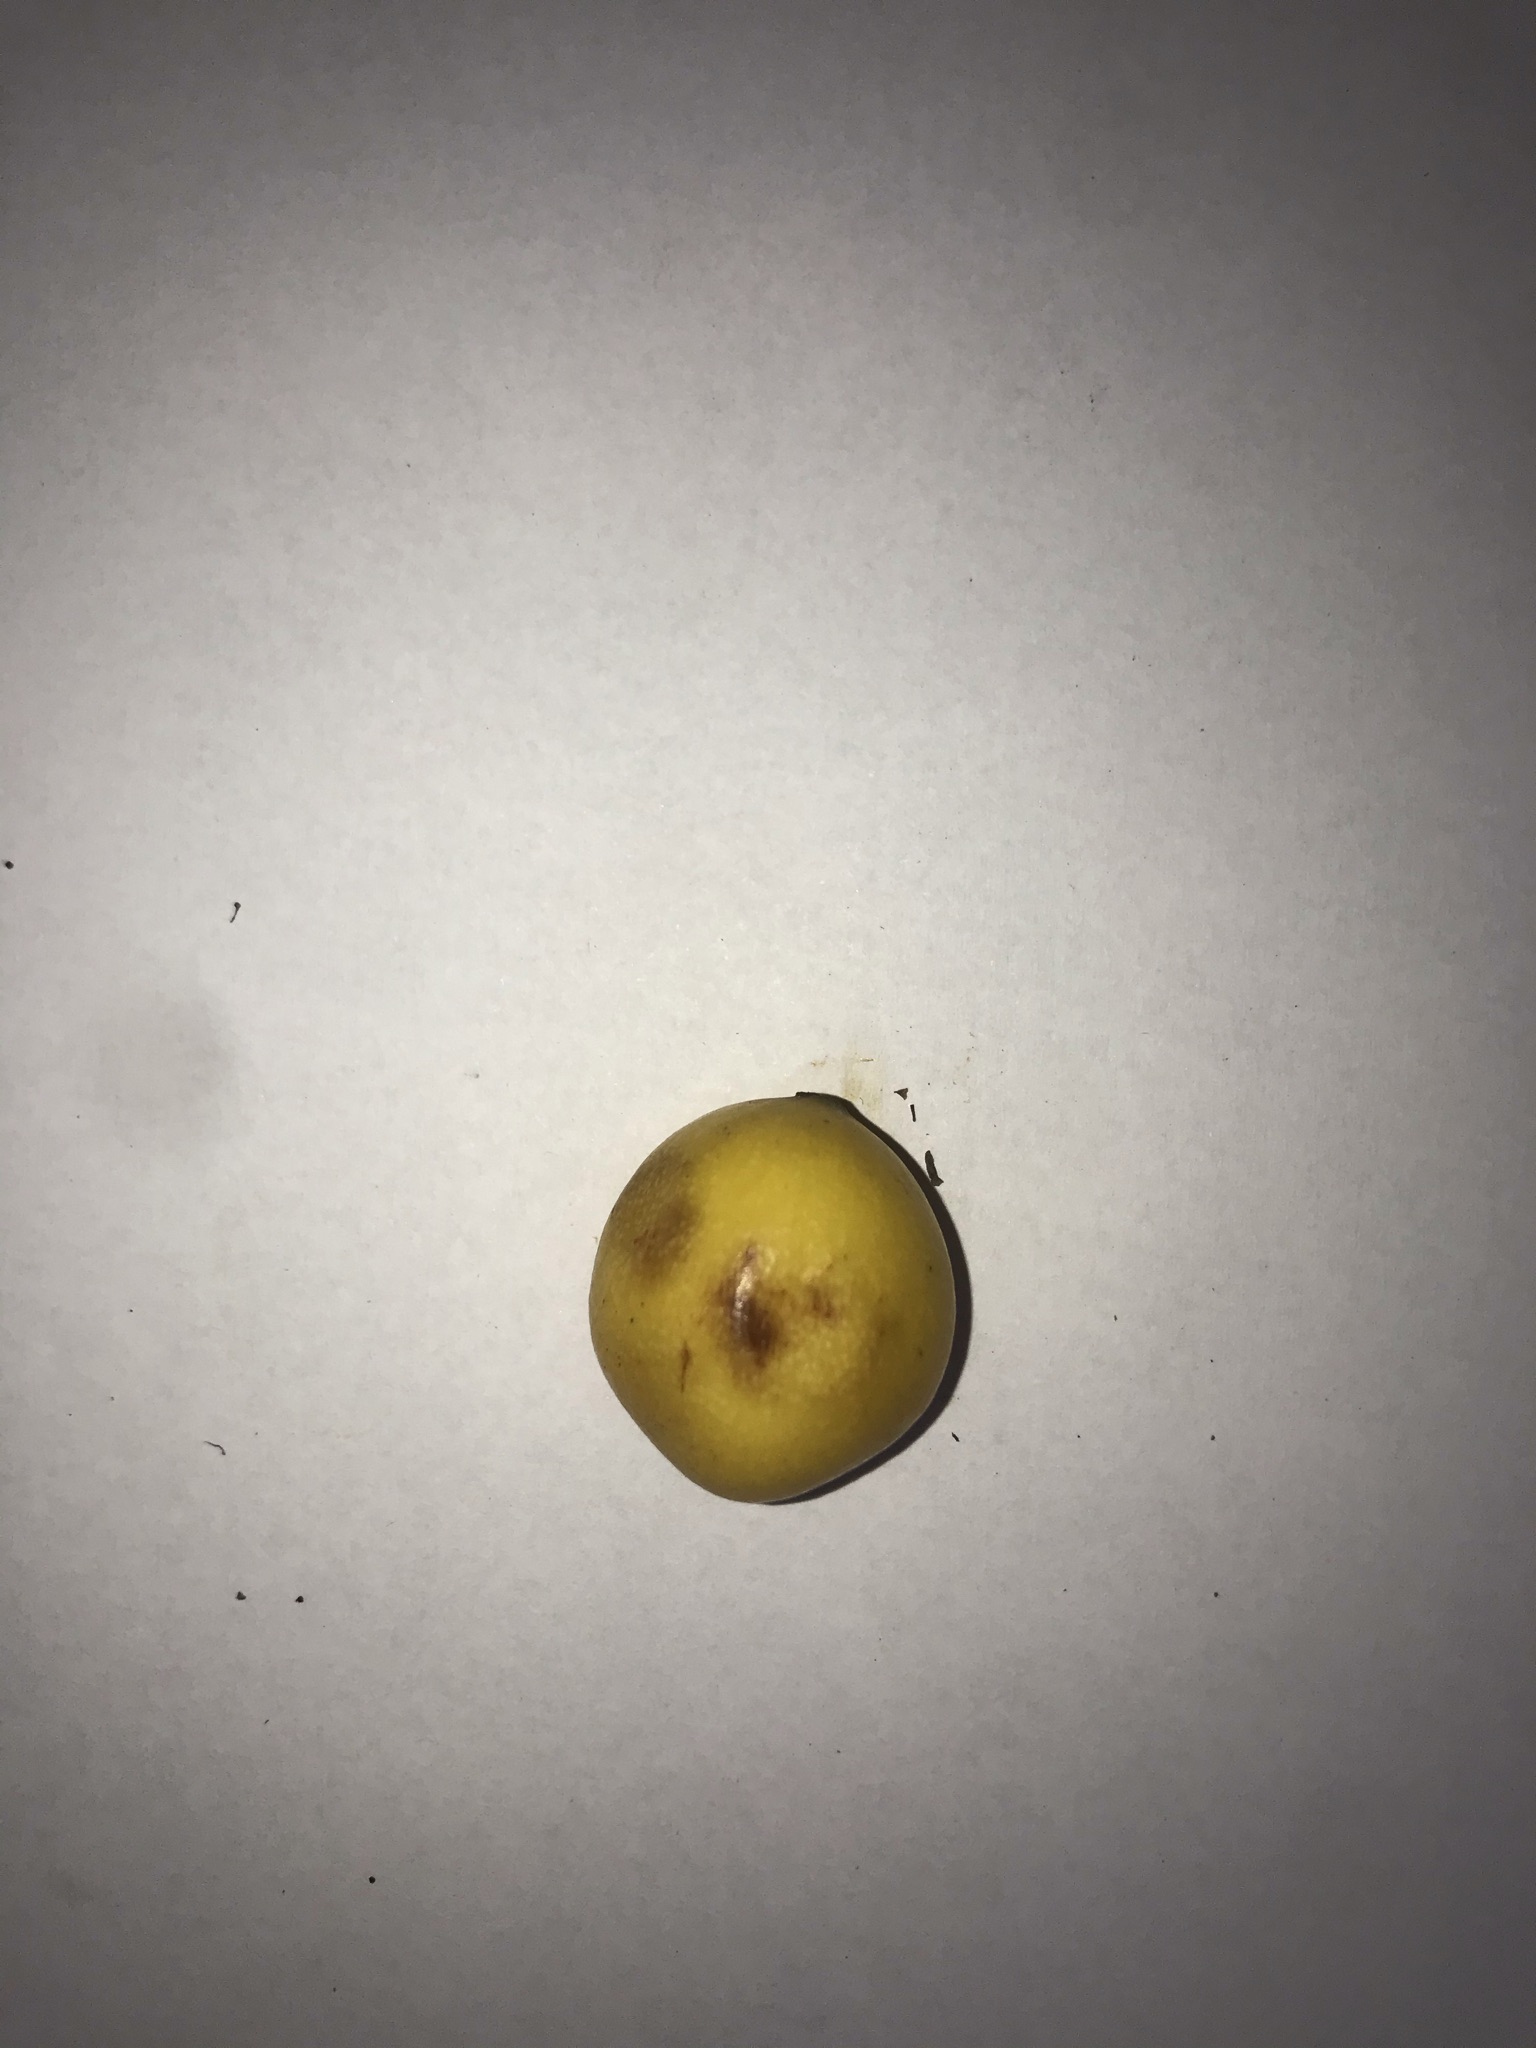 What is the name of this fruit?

abiu
